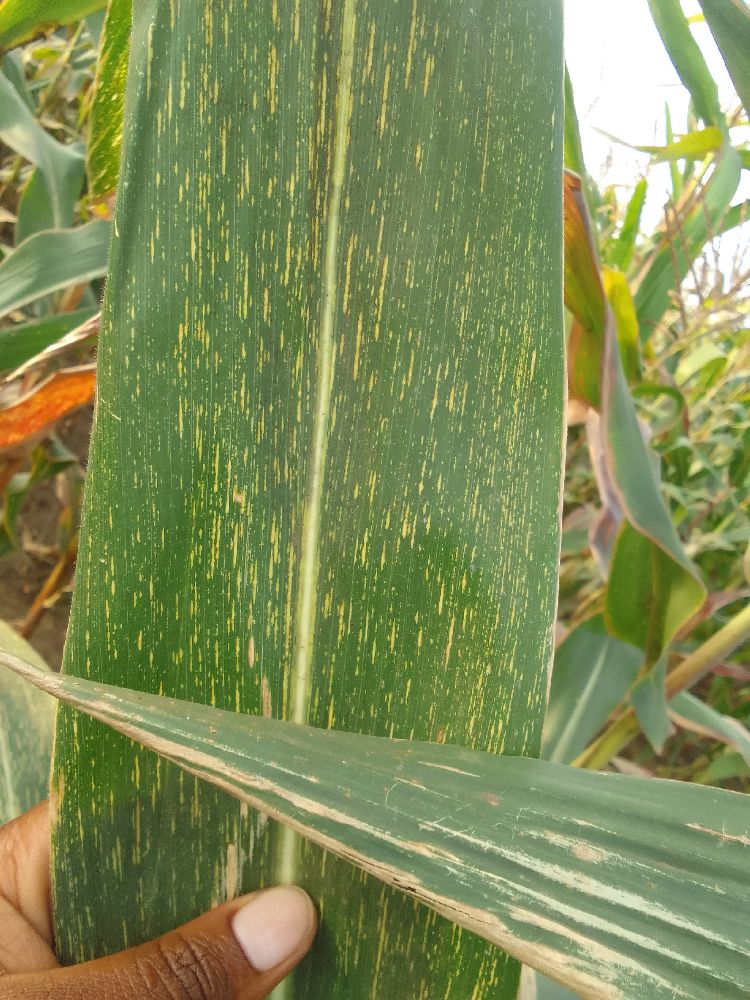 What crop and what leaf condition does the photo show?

maize, maize streak virus
